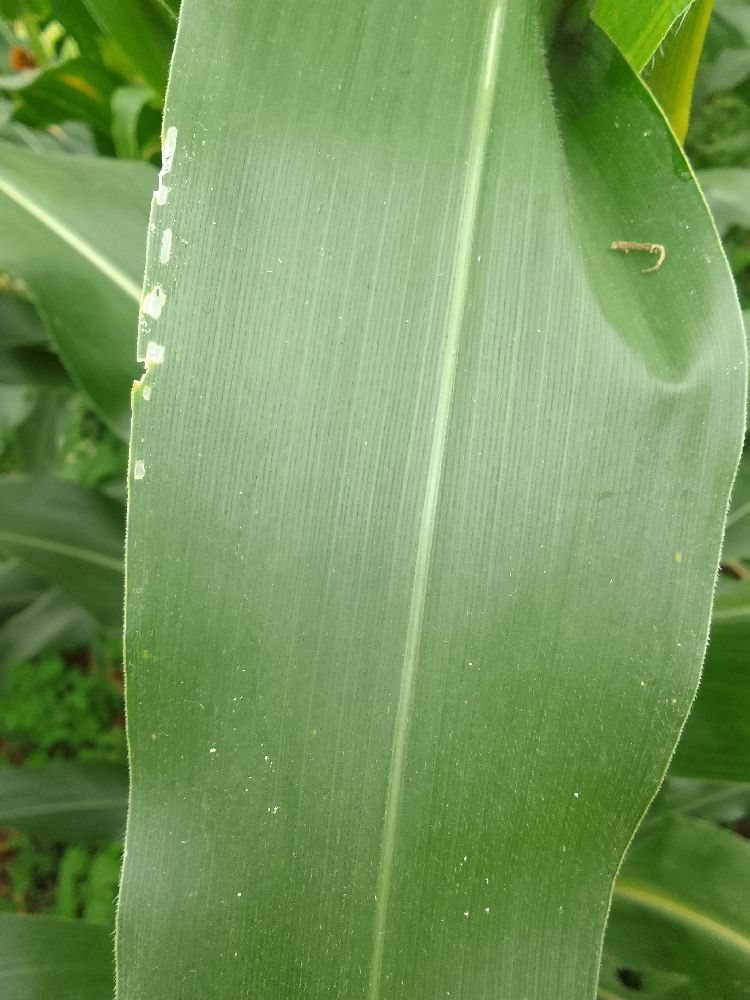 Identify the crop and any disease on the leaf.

maize, healthy
